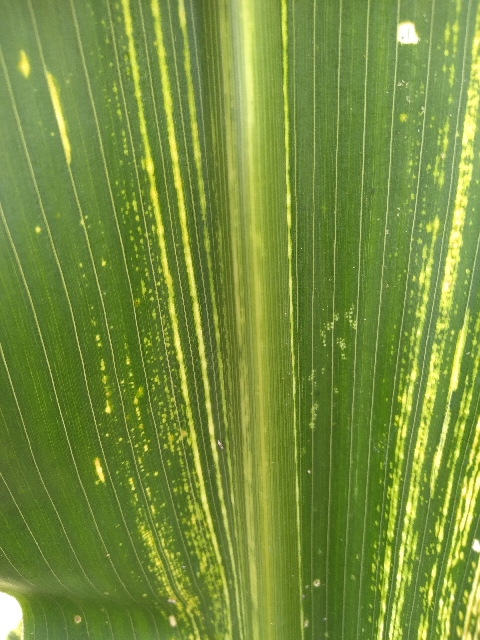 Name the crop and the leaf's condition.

maize, maize streak virus
